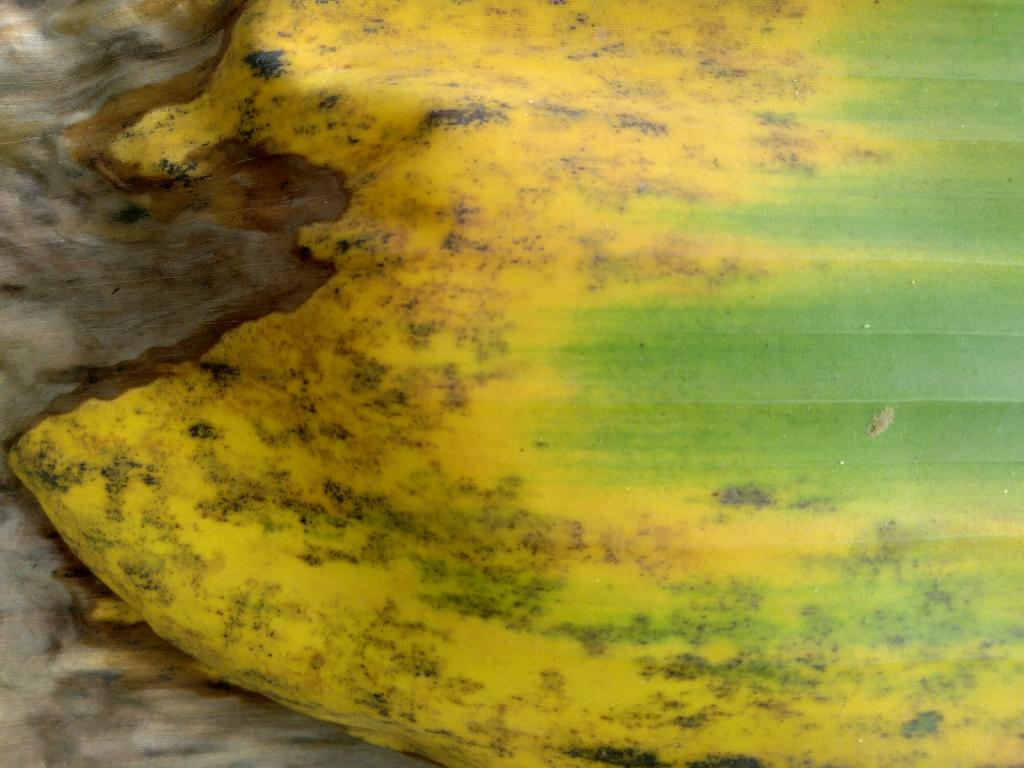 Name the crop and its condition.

banana, black sigatoka
